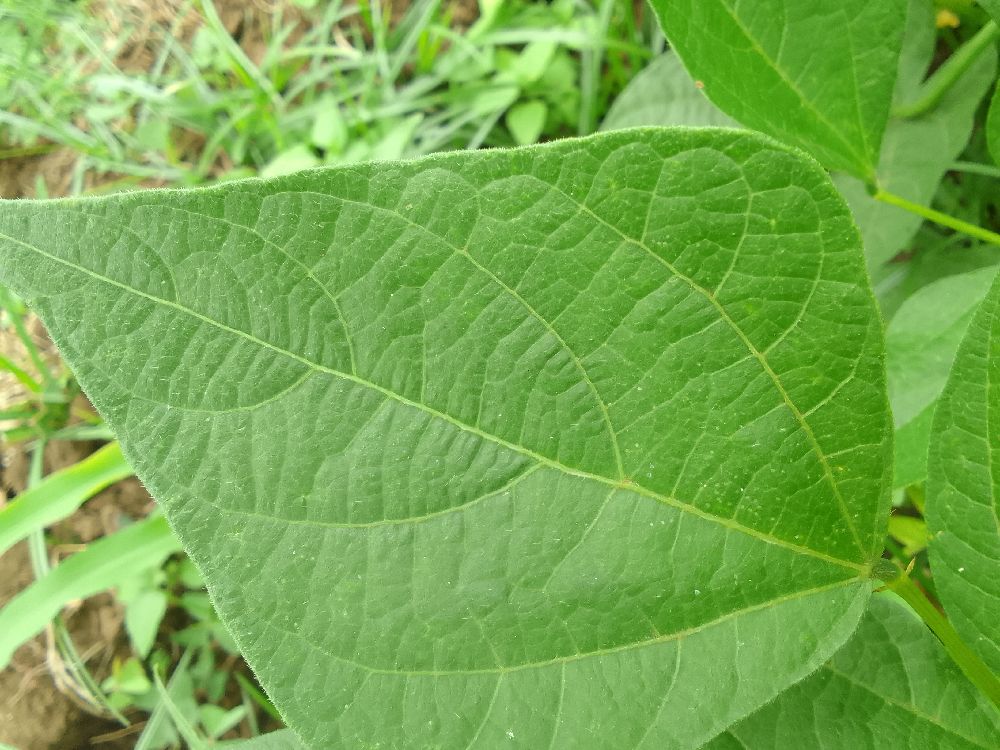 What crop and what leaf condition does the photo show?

common bean, healthy
